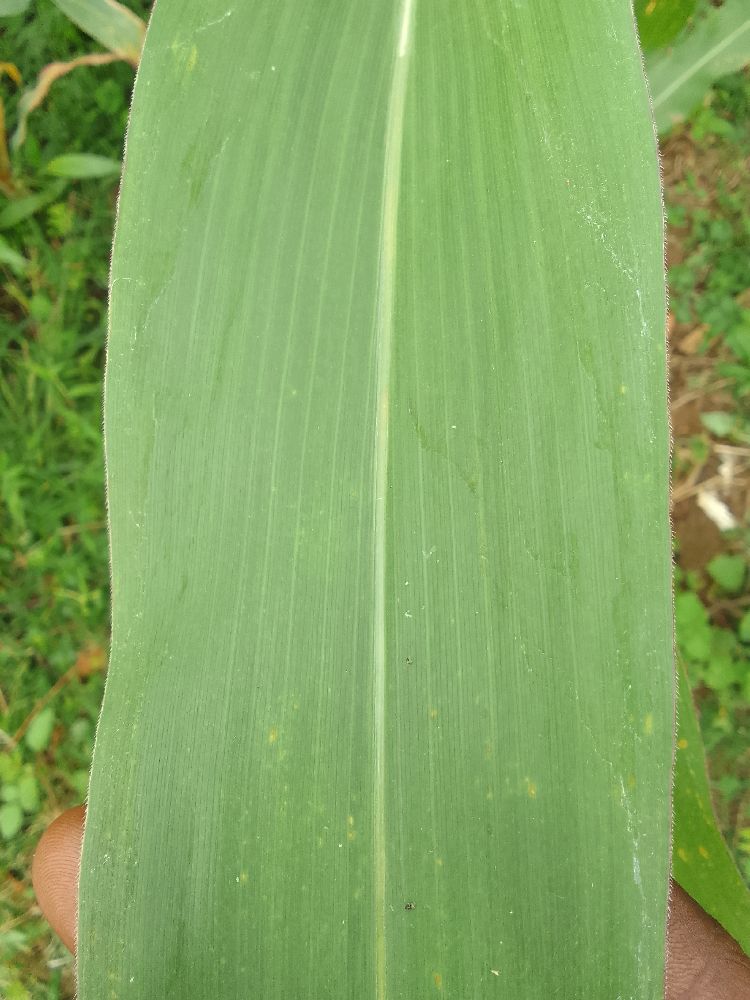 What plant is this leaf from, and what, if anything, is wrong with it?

maize, healthy
